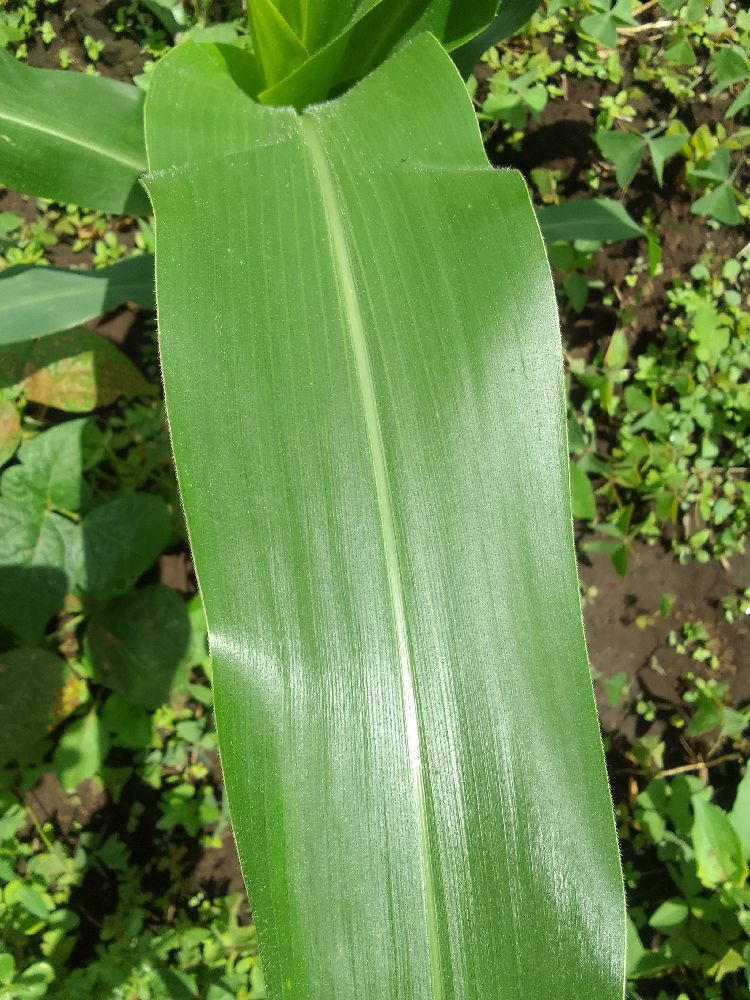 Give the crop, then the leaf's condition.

maize, healthy
